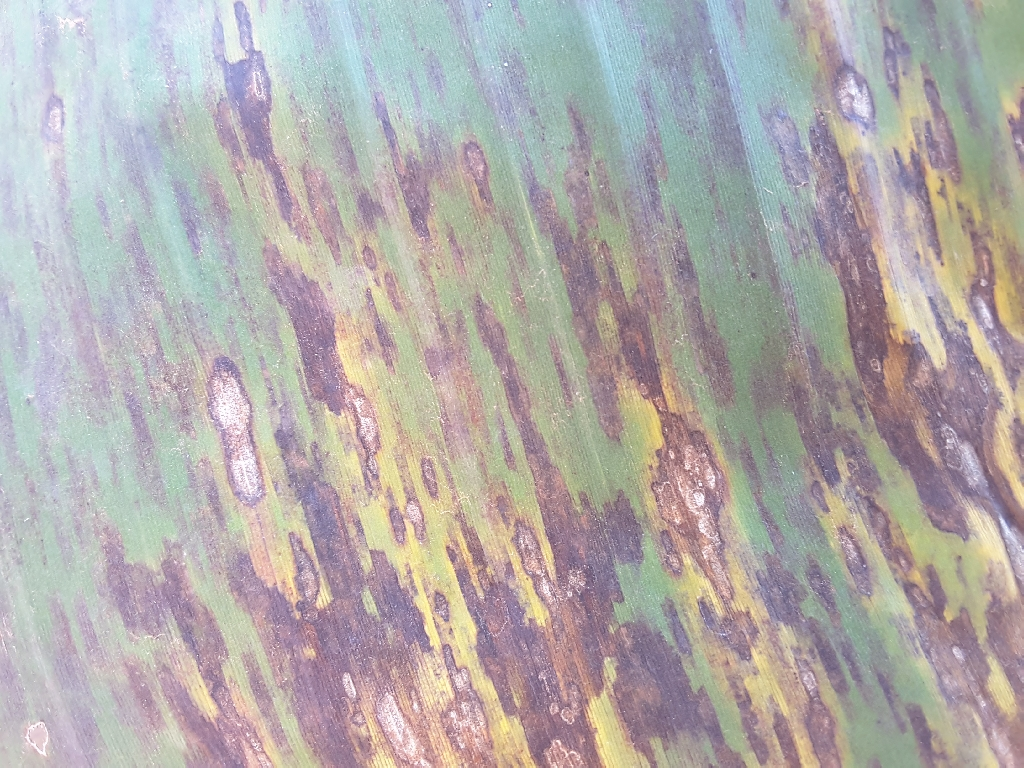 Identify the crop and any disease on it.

banana, black sigatoka
